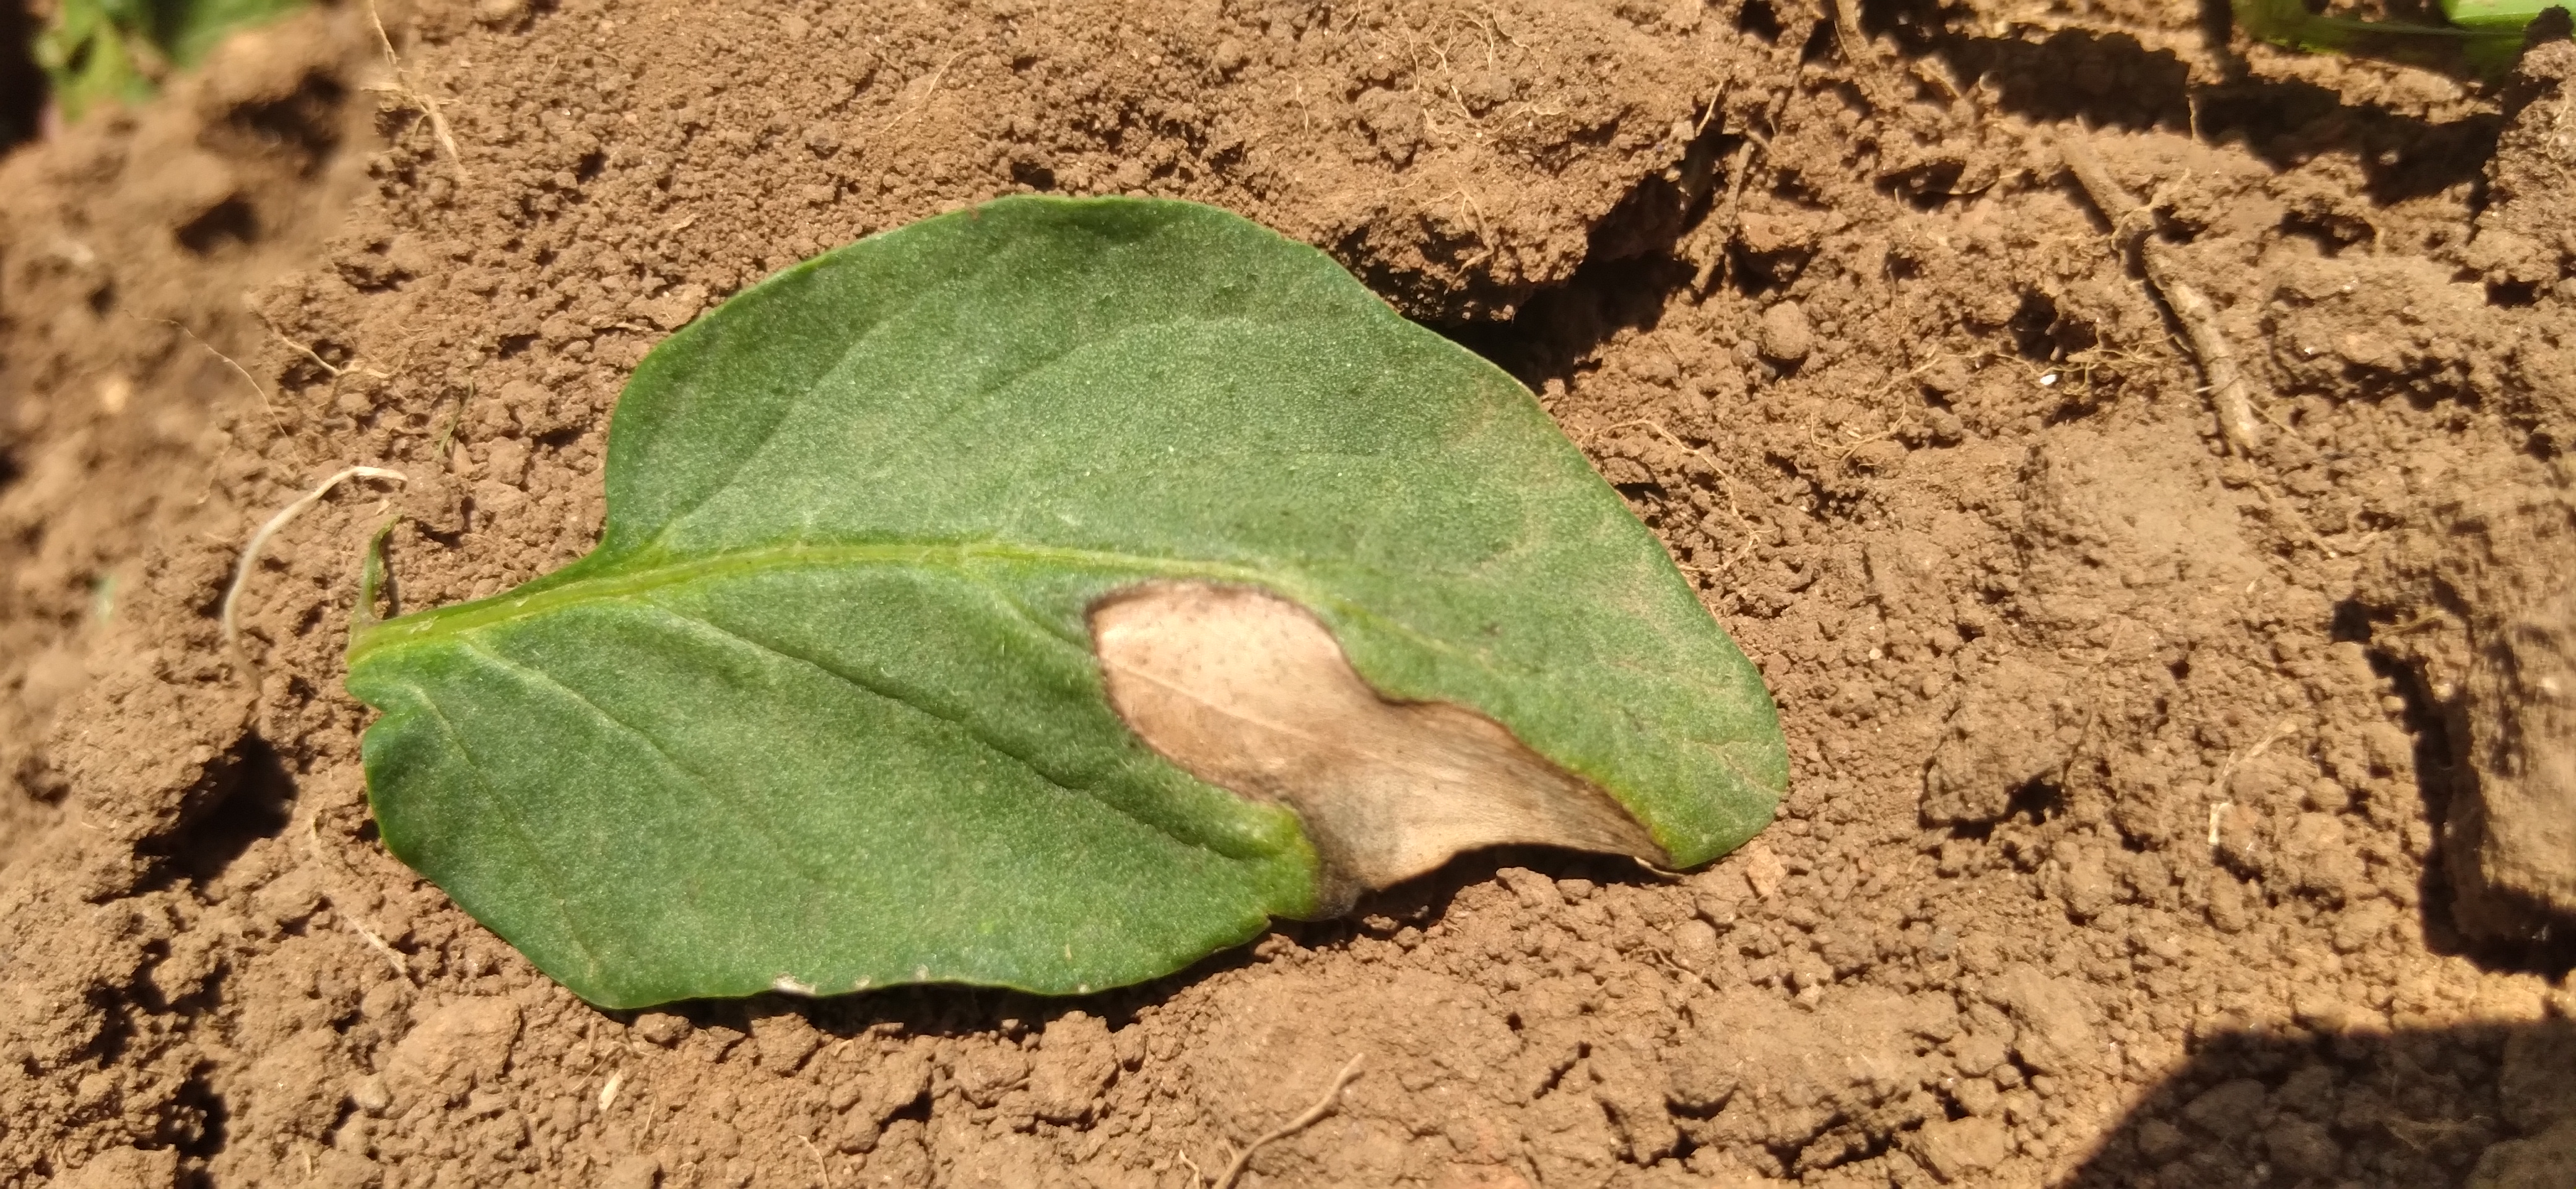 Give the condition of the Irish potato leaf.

early blight
